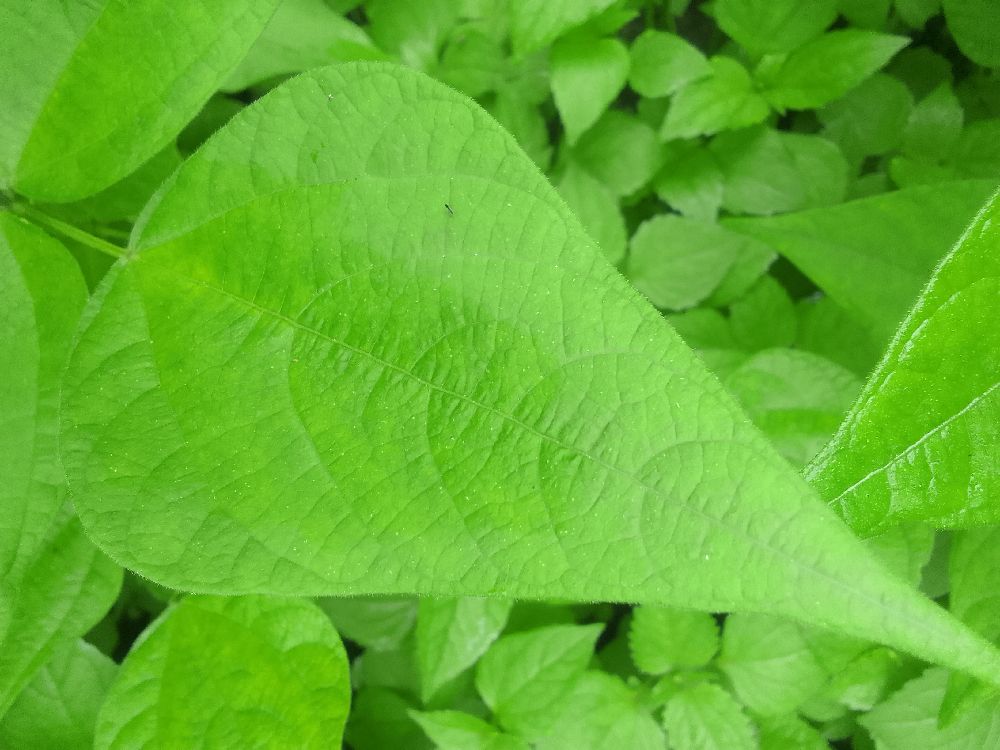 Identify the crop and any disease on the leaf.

common bean, healthy
